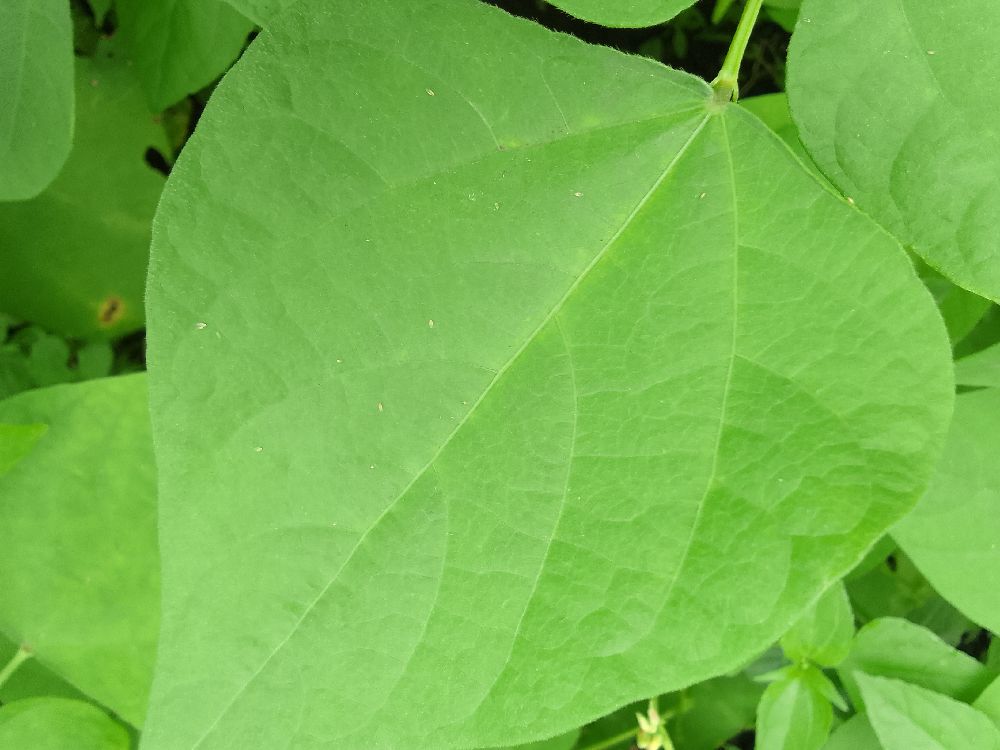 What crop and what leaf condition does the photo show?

common bean, healthy
